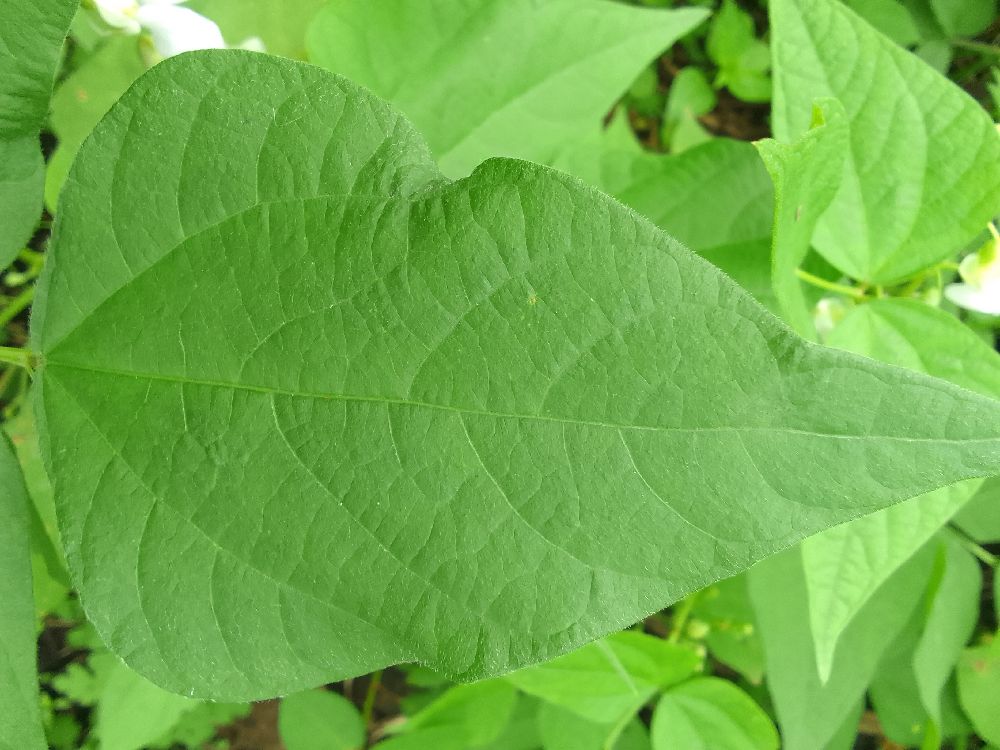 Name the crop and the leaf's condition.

common bean, healthy
